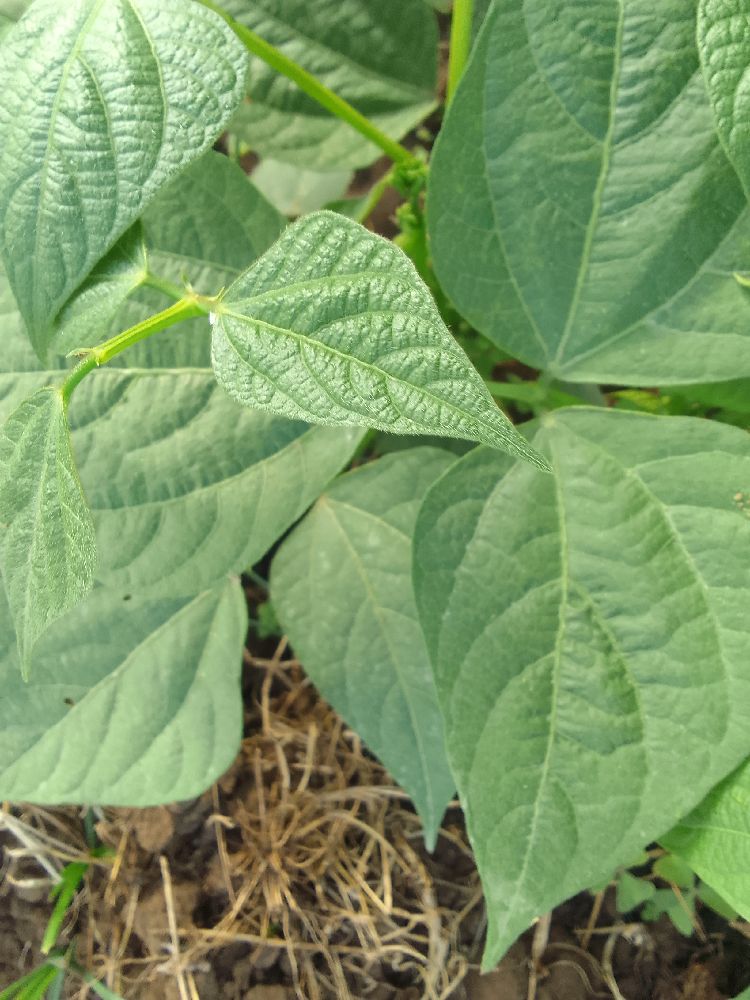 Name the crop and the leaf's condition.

common bean, healthy
